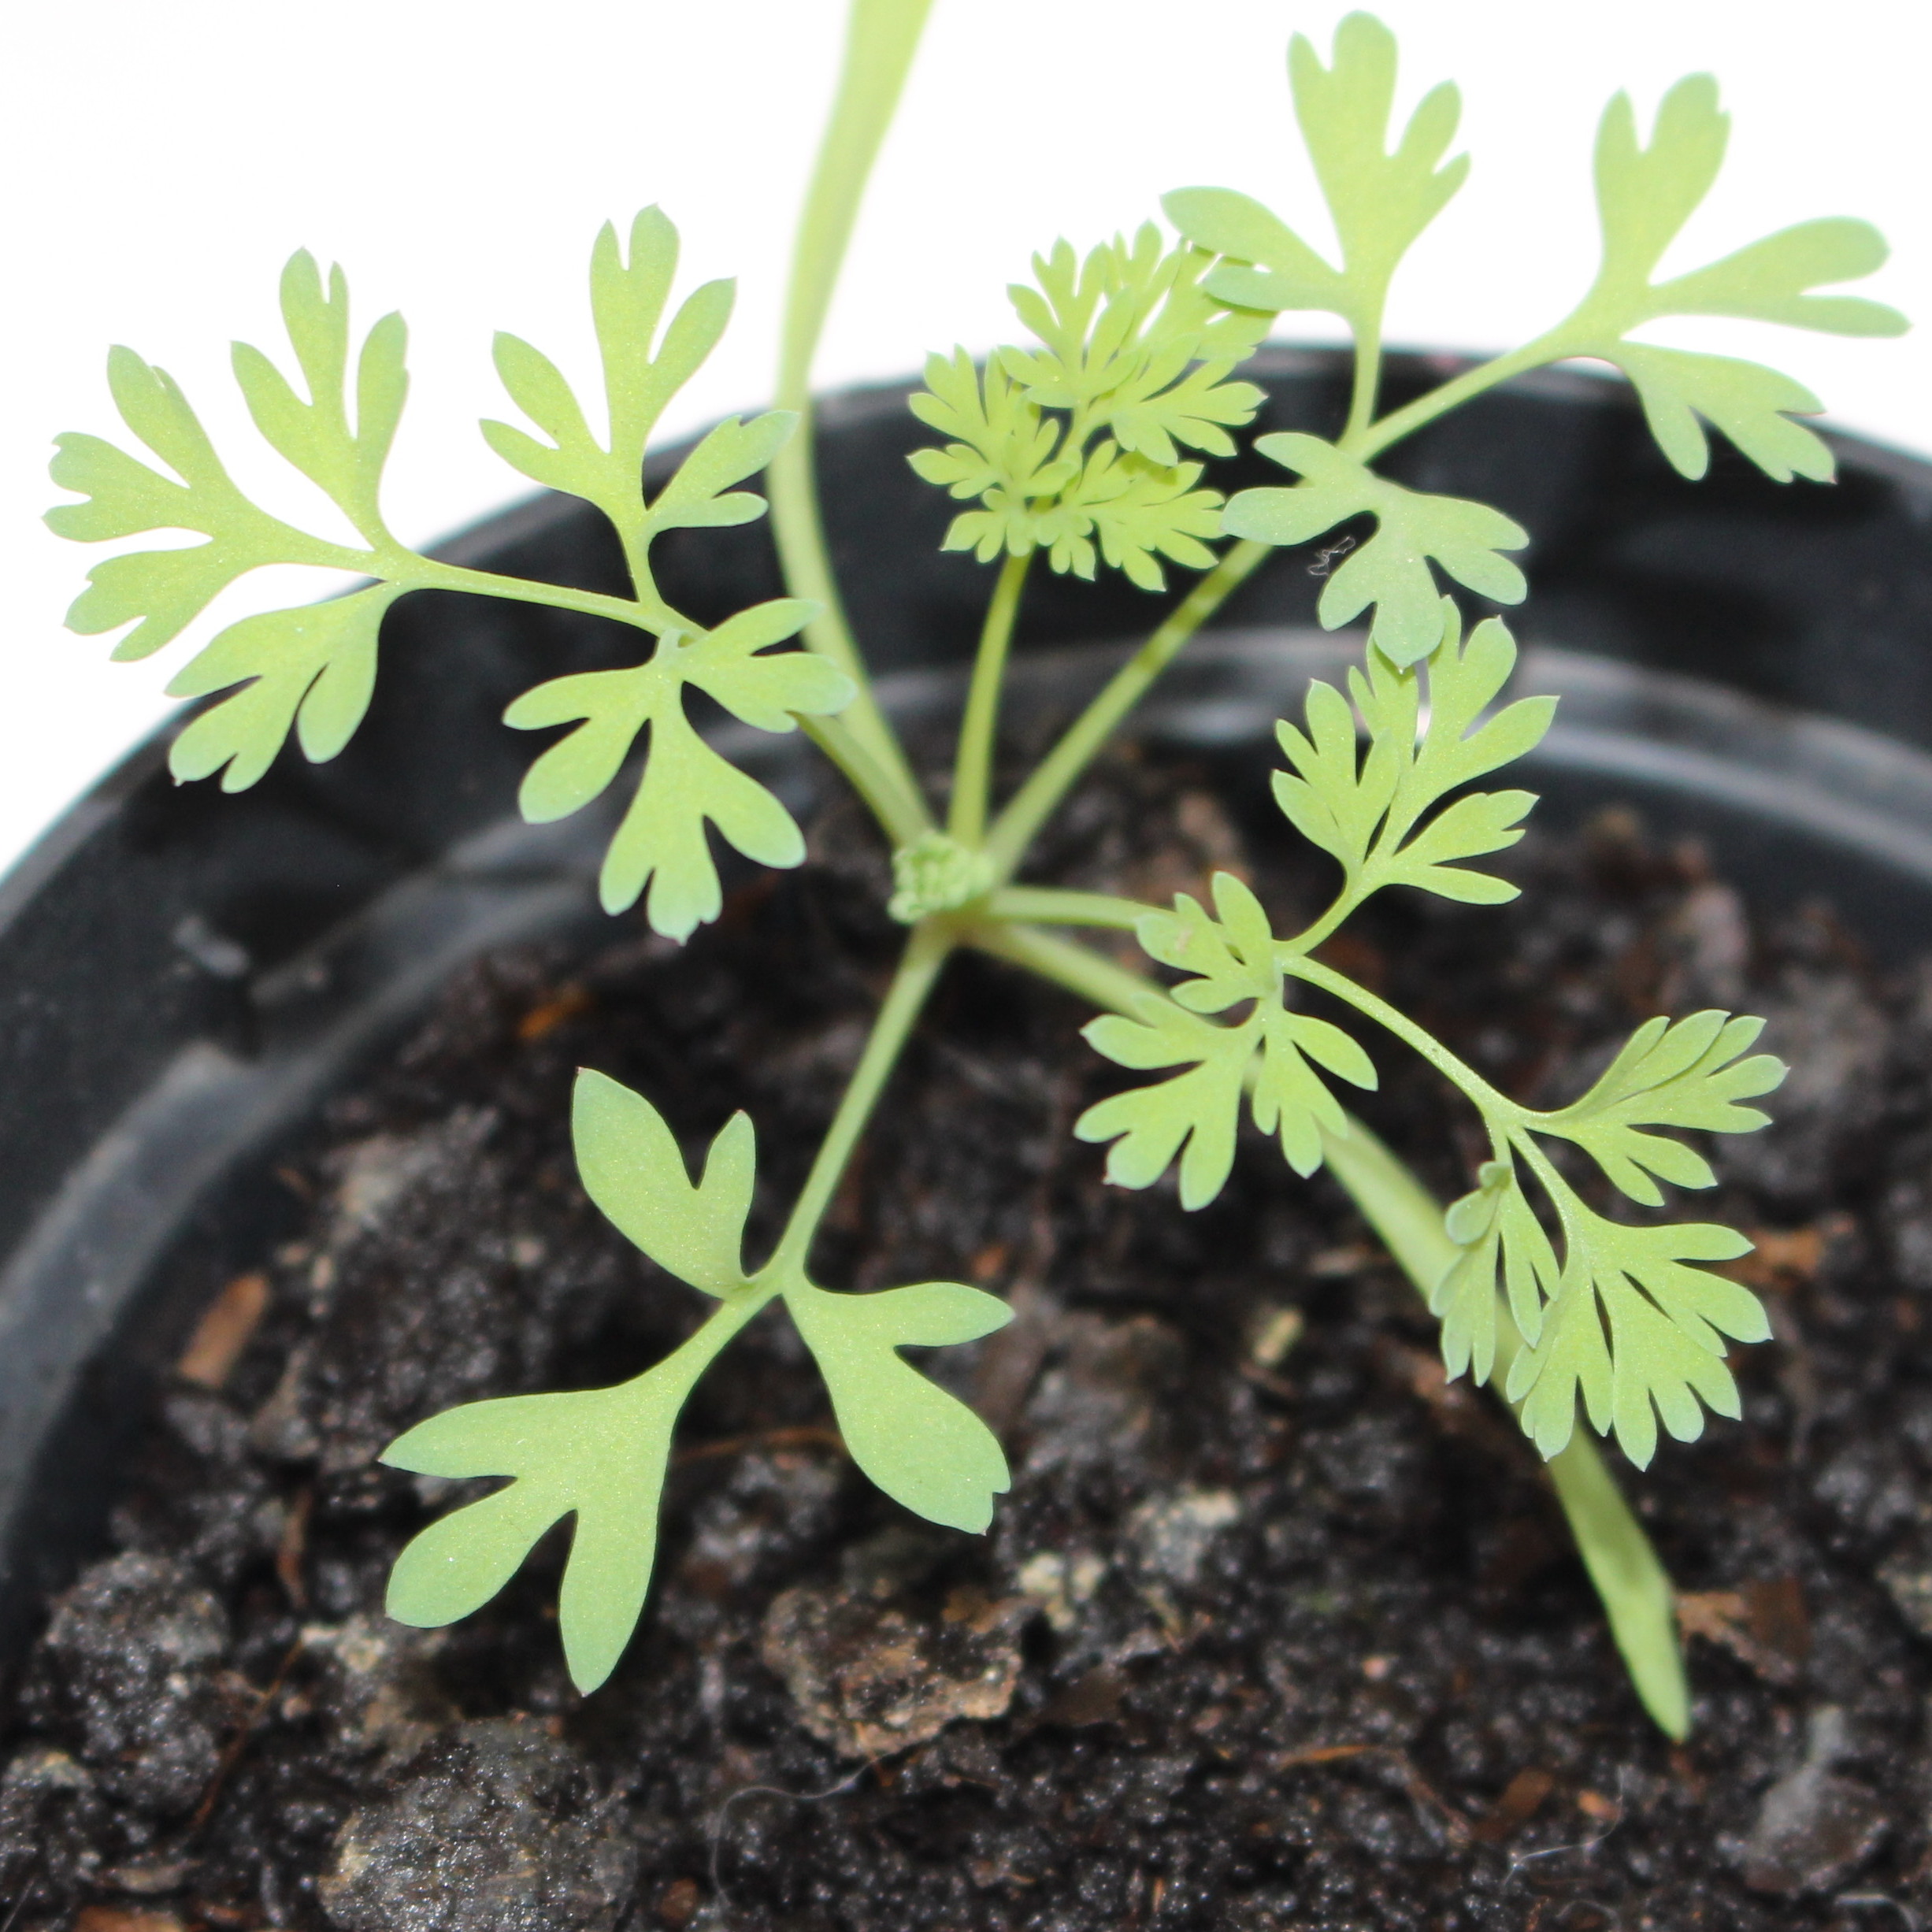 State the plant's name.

Fumaria officinalis
